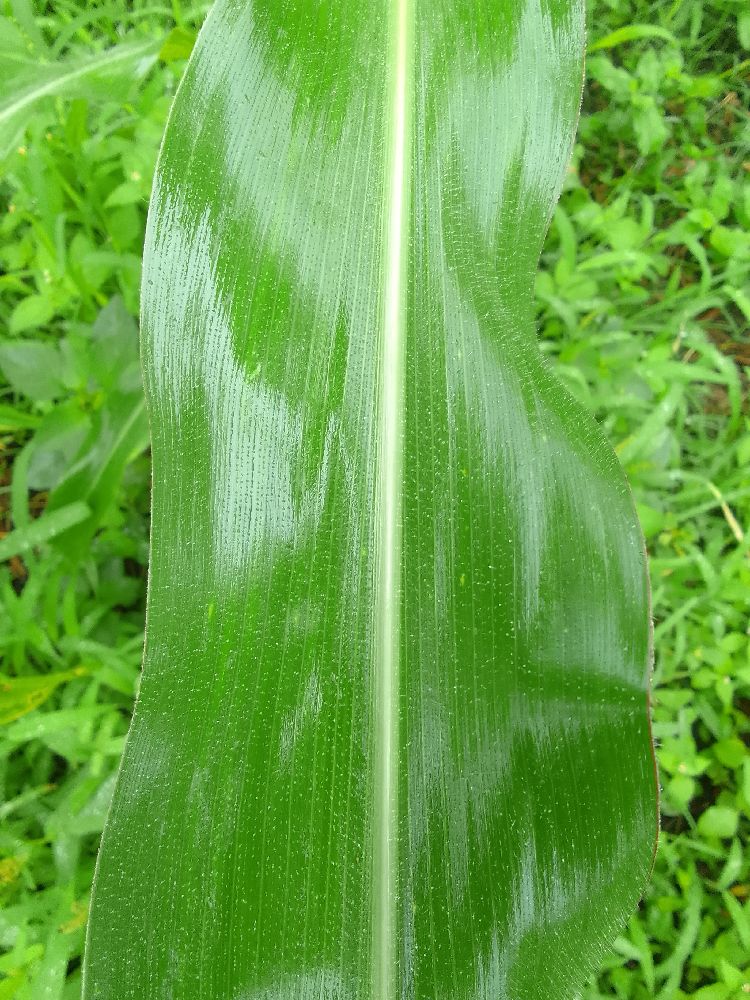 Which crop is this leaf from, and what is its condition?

maize, healthy
